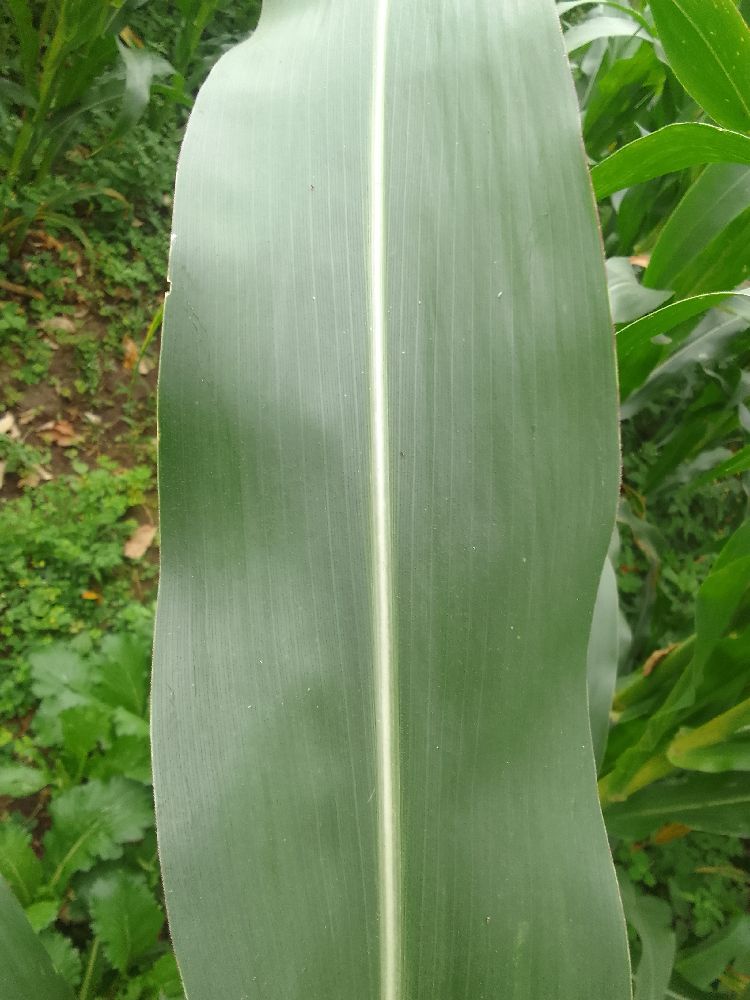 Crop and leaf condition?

maize, healthy
